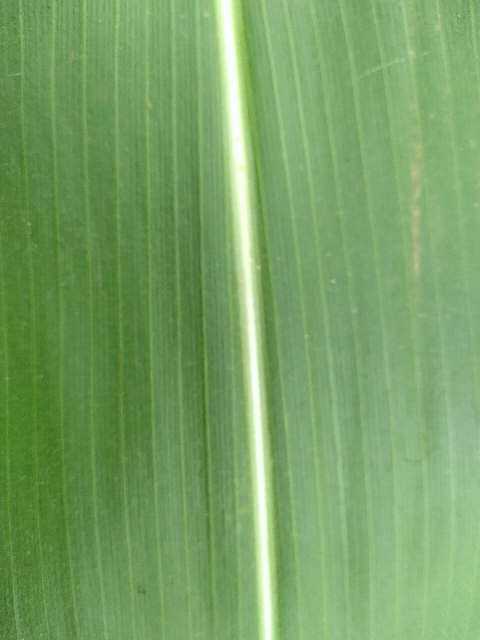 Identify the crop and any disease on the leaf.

maize, healthy
